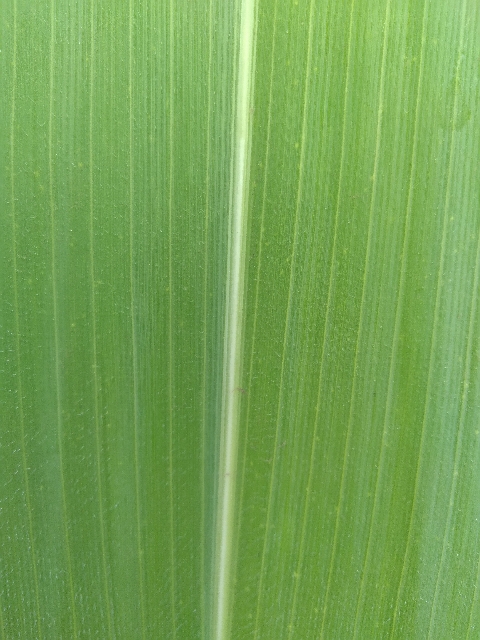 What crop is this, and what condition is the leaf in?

maize, healthy
